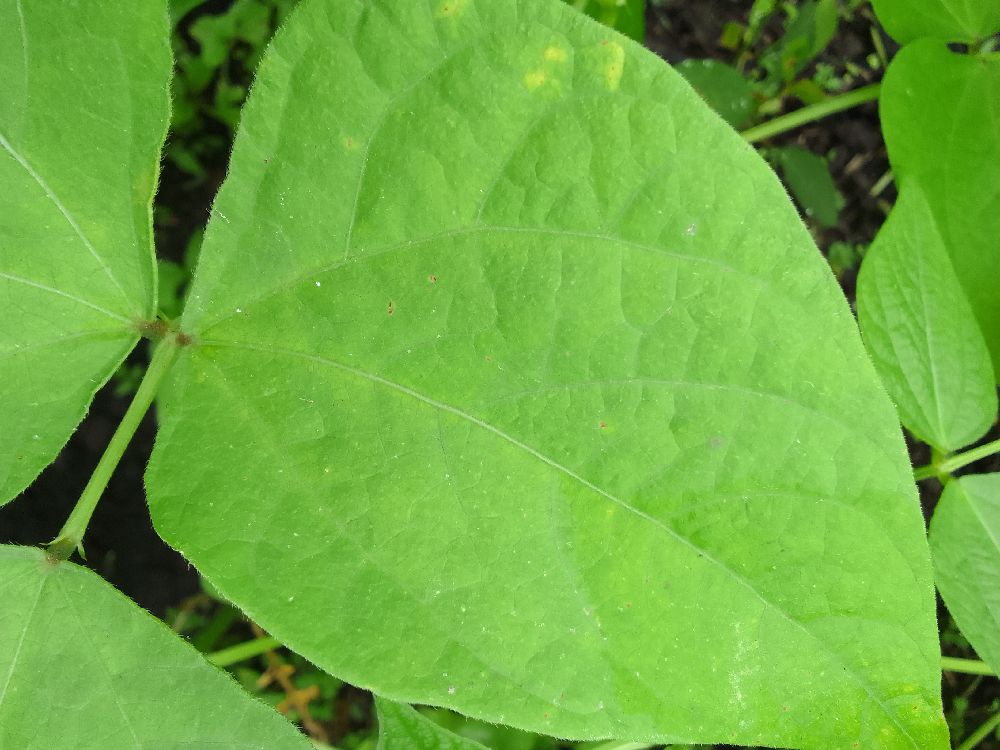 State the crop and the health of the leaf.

common bean, healthy
